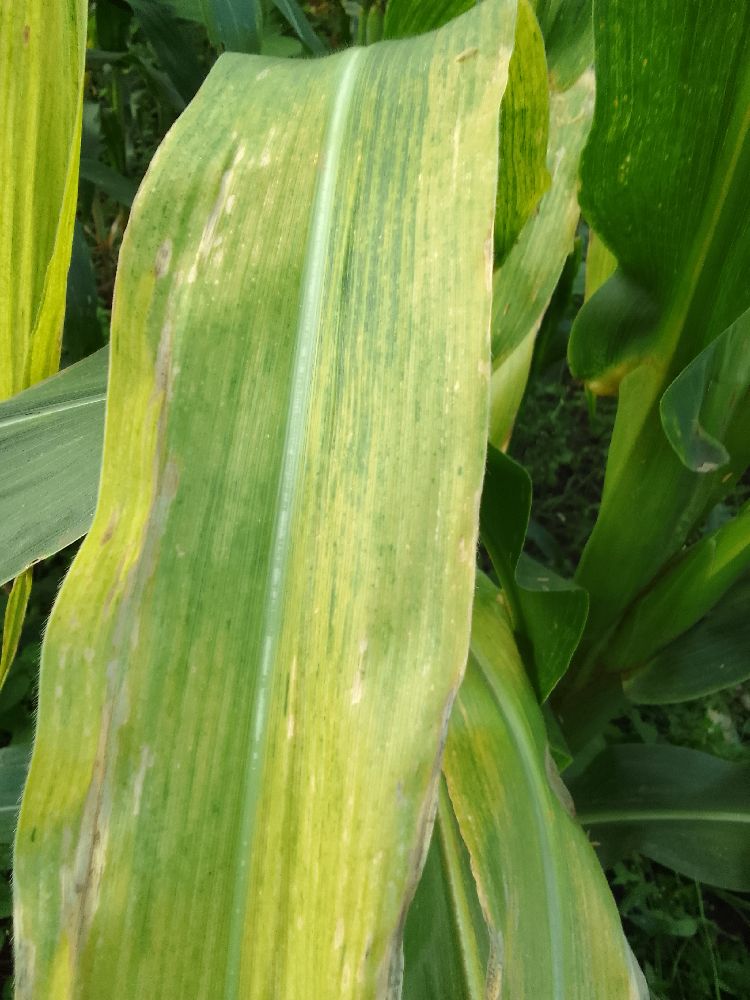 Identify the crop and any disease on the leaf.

maize, maize lethal necrosis
